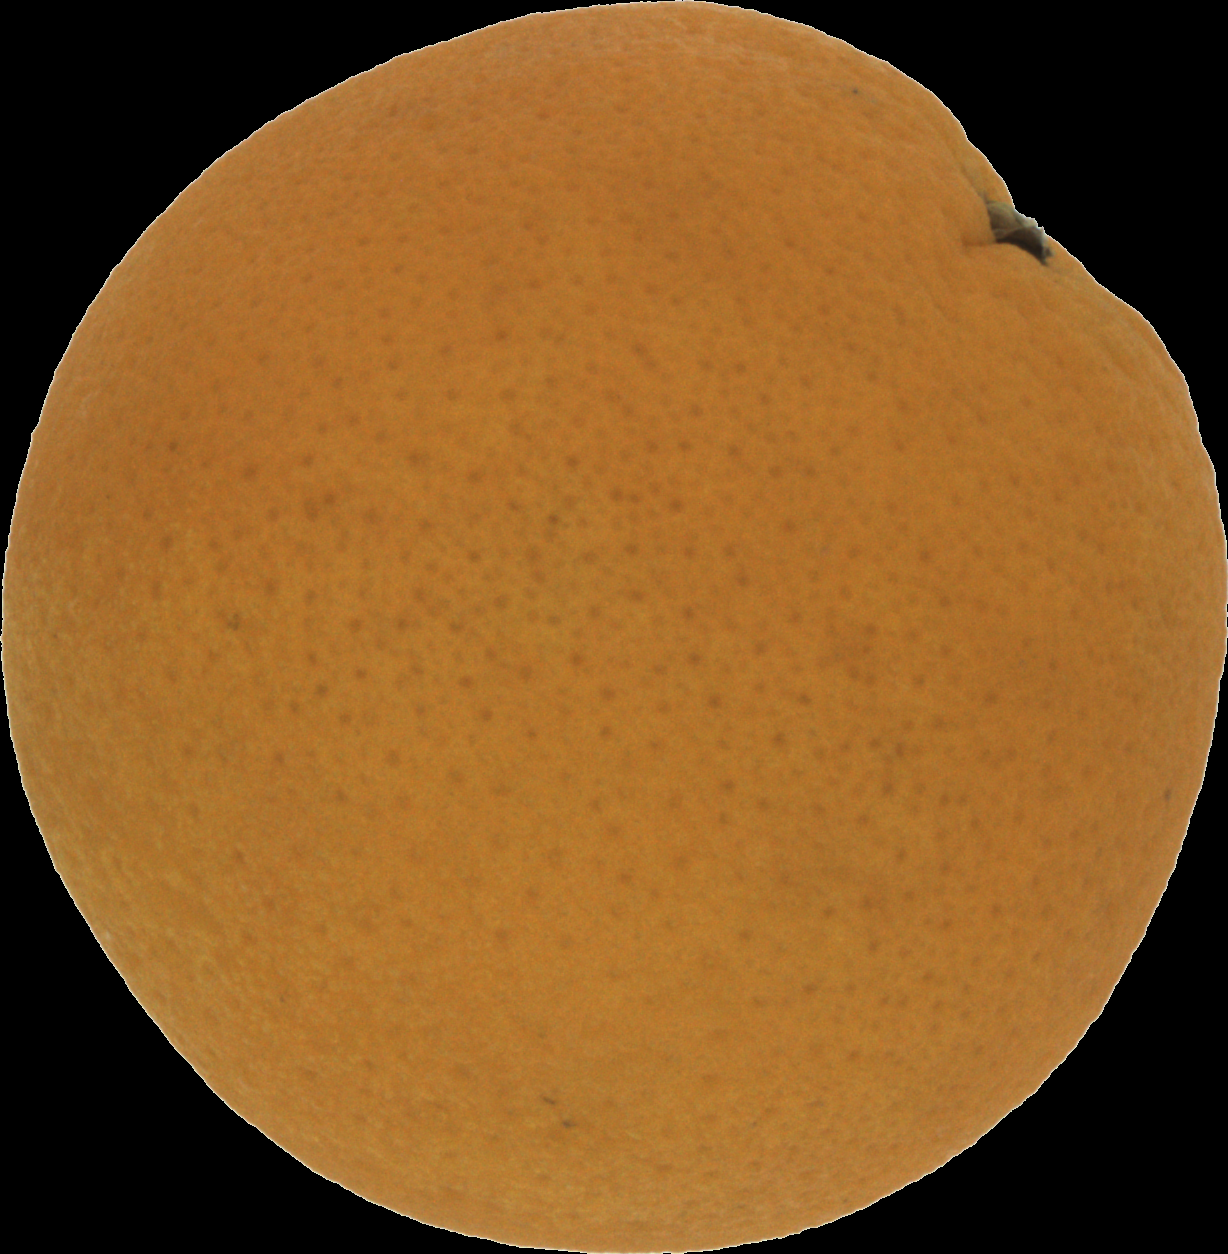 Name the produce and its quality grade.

orange, good
